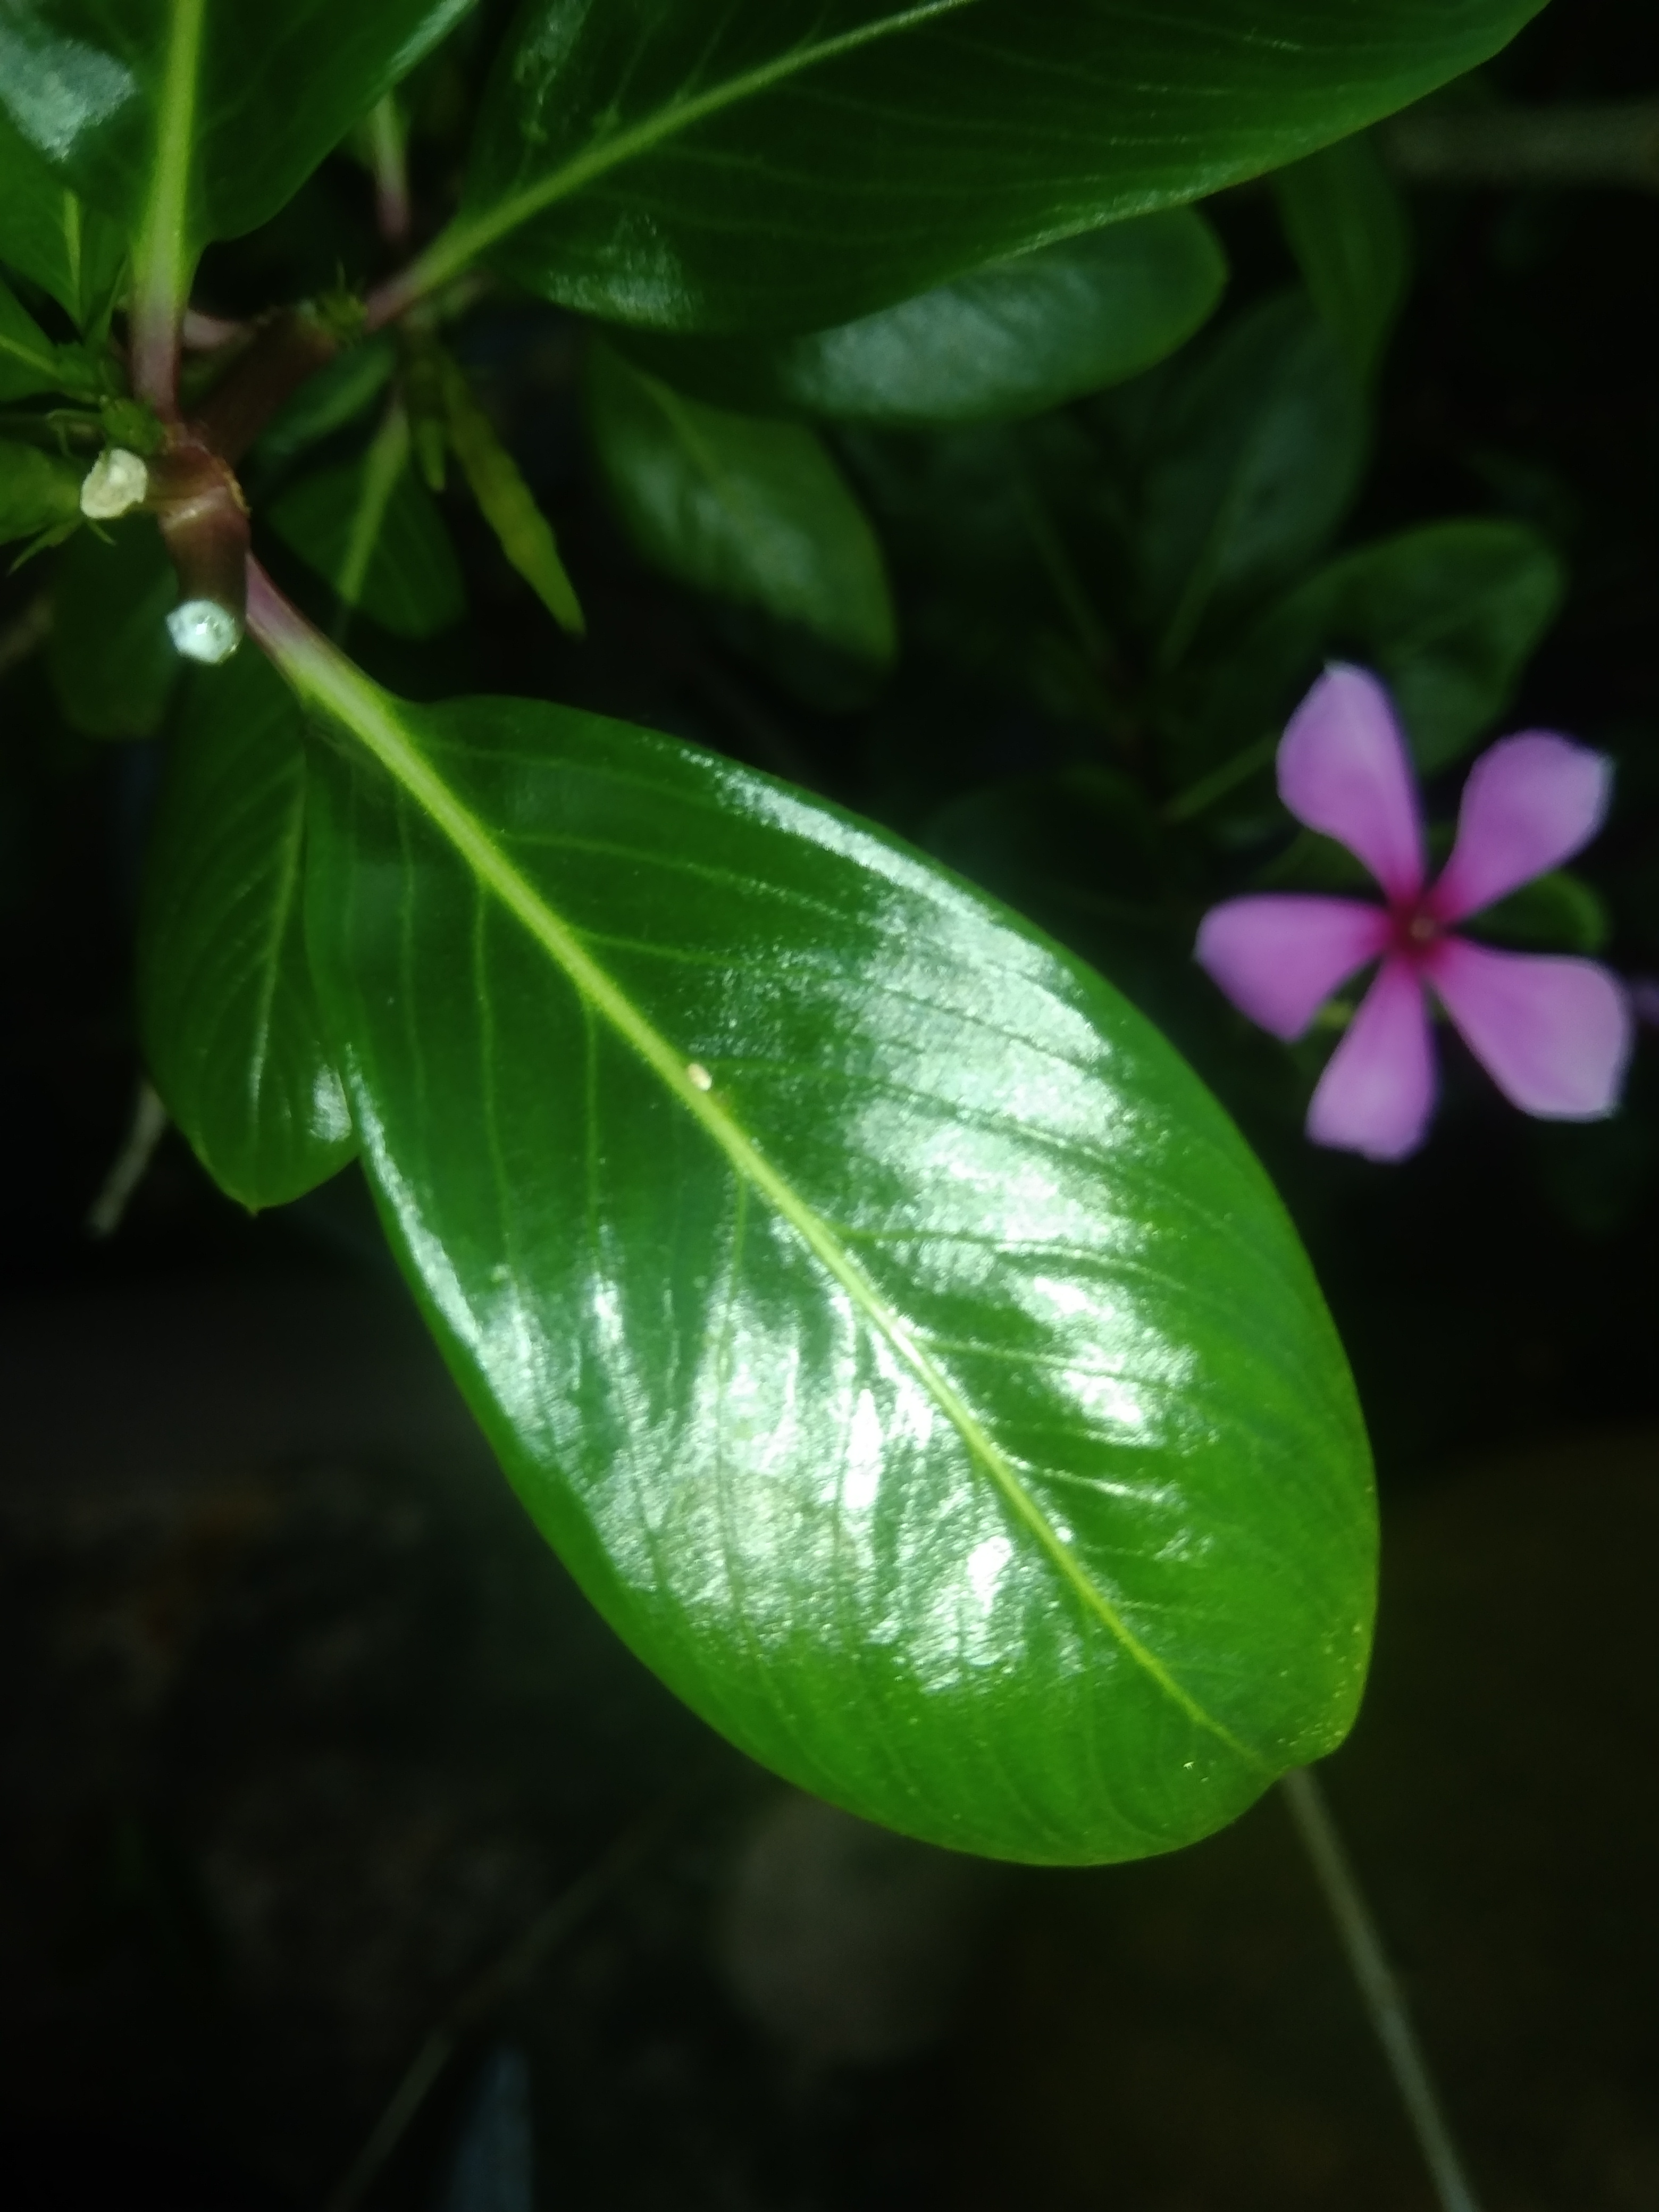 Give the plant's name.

rose periwinkle
